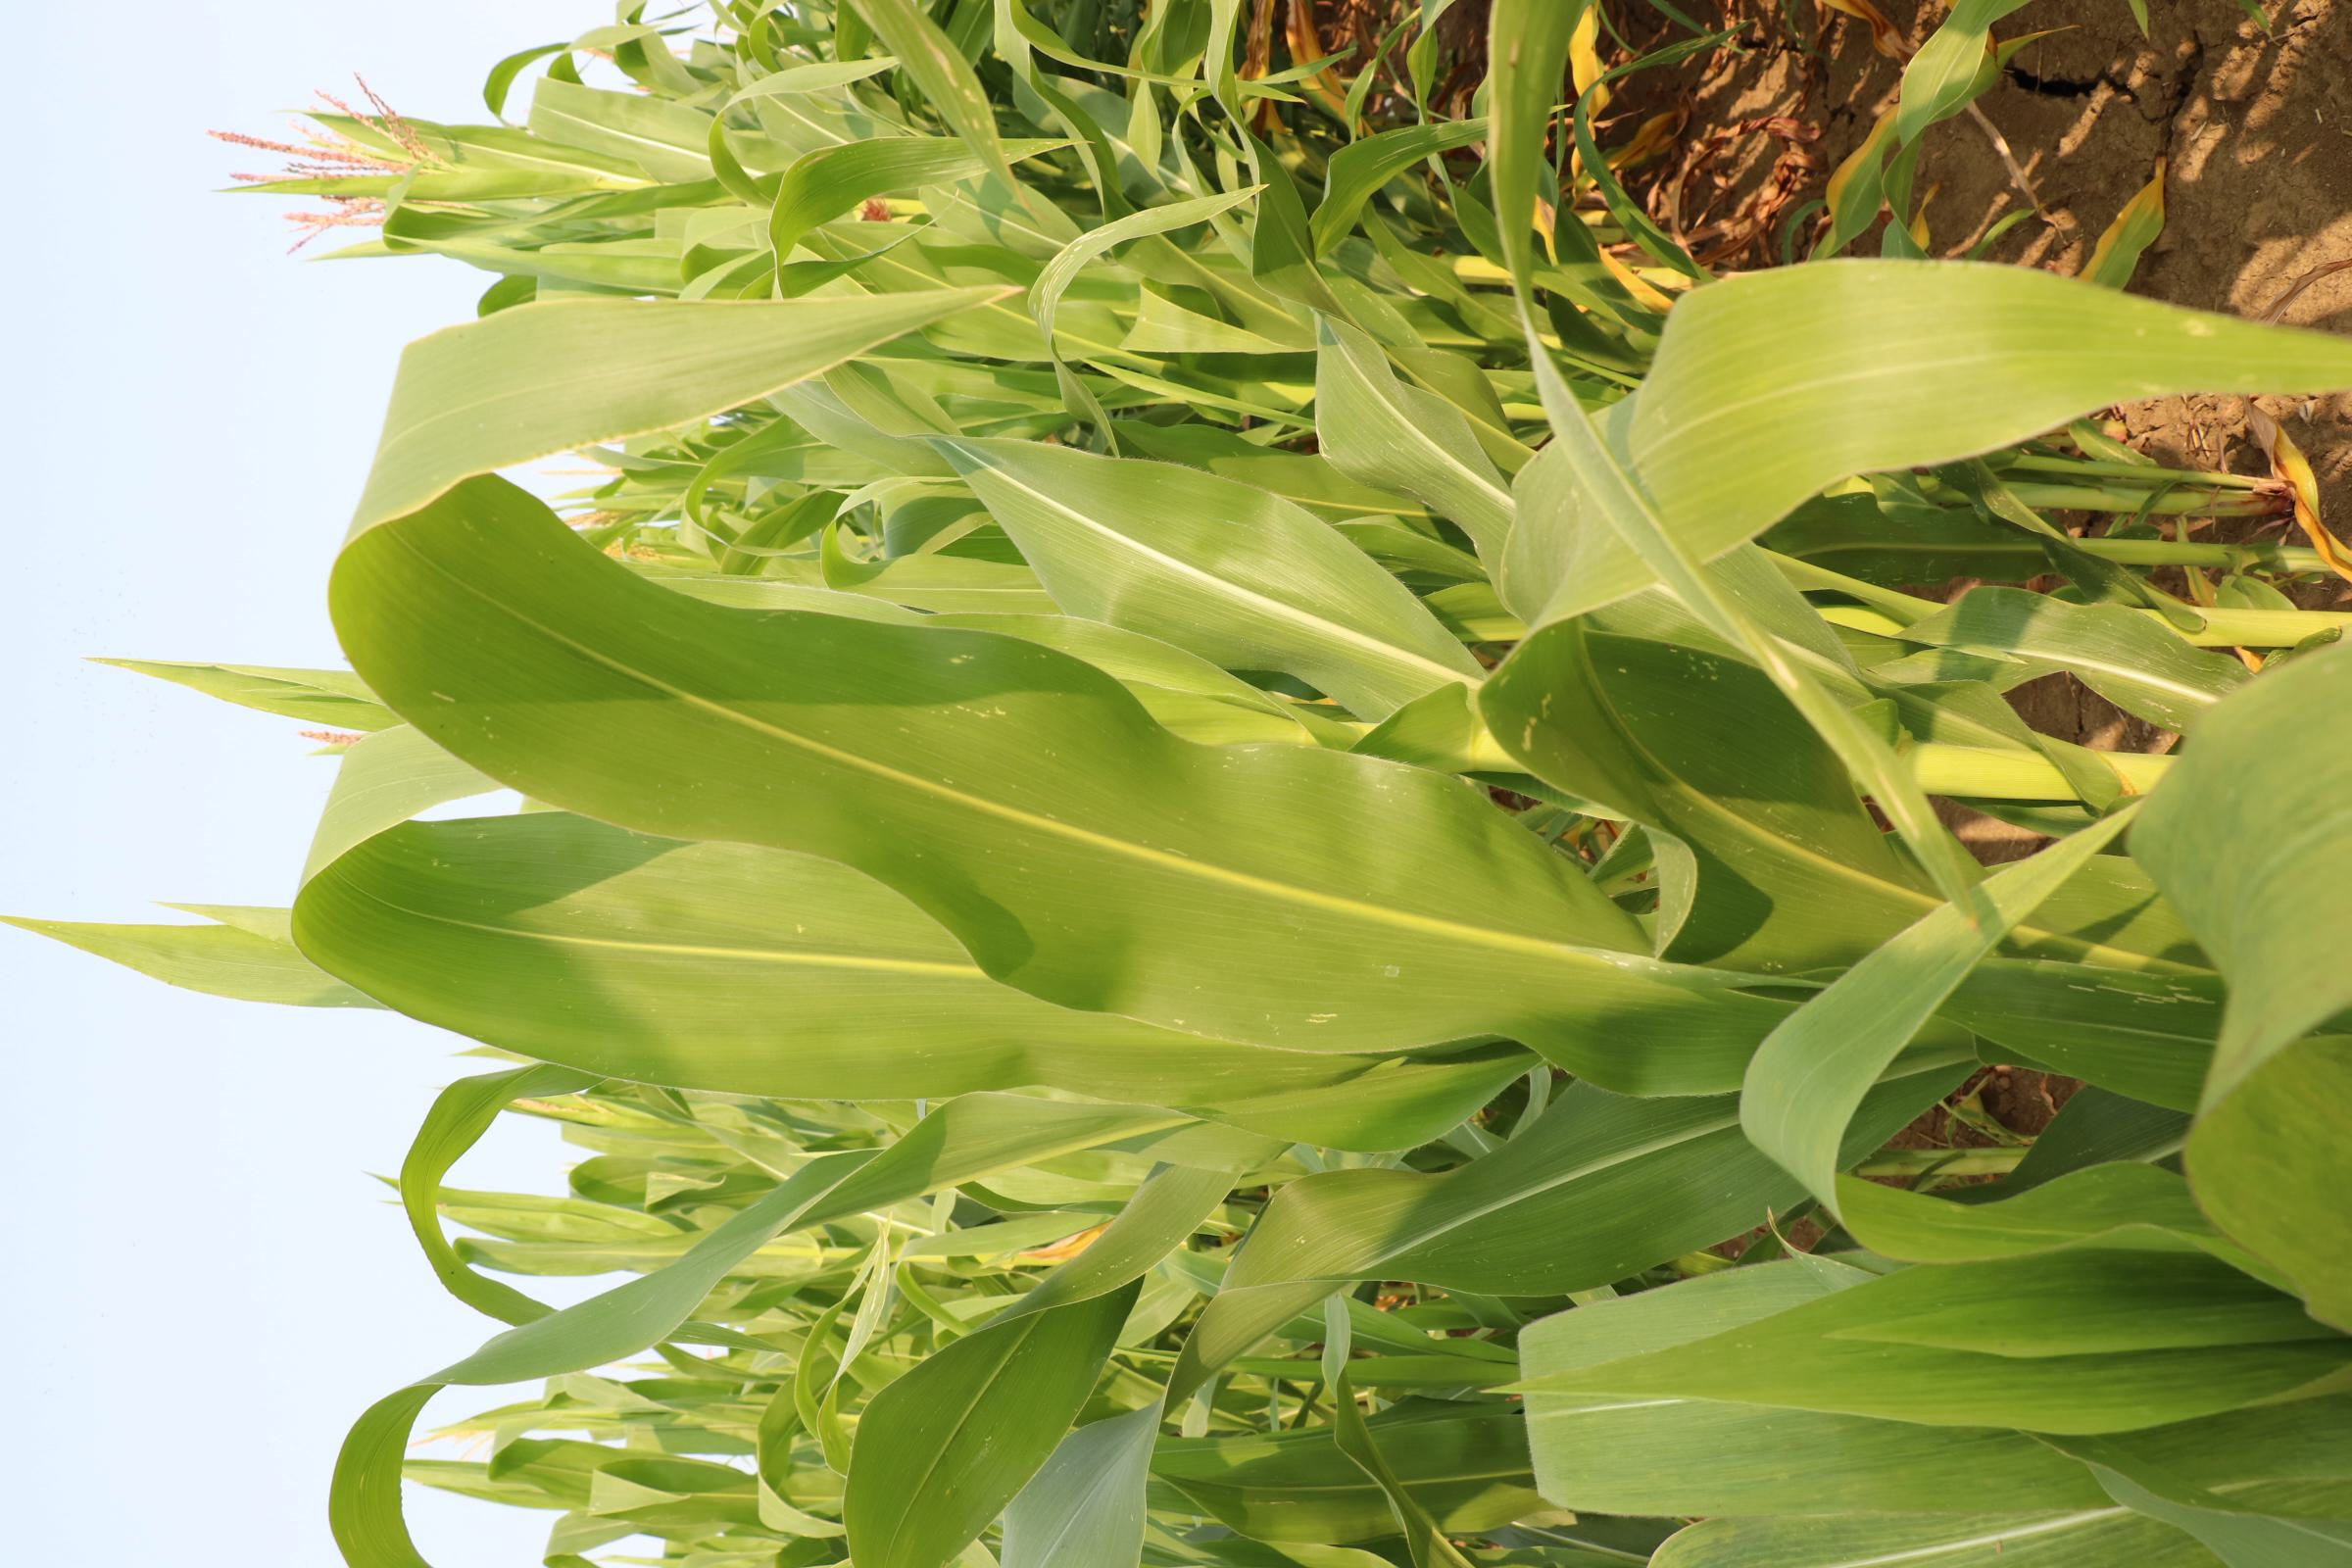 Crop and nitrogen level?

maize, no added nitrogen
